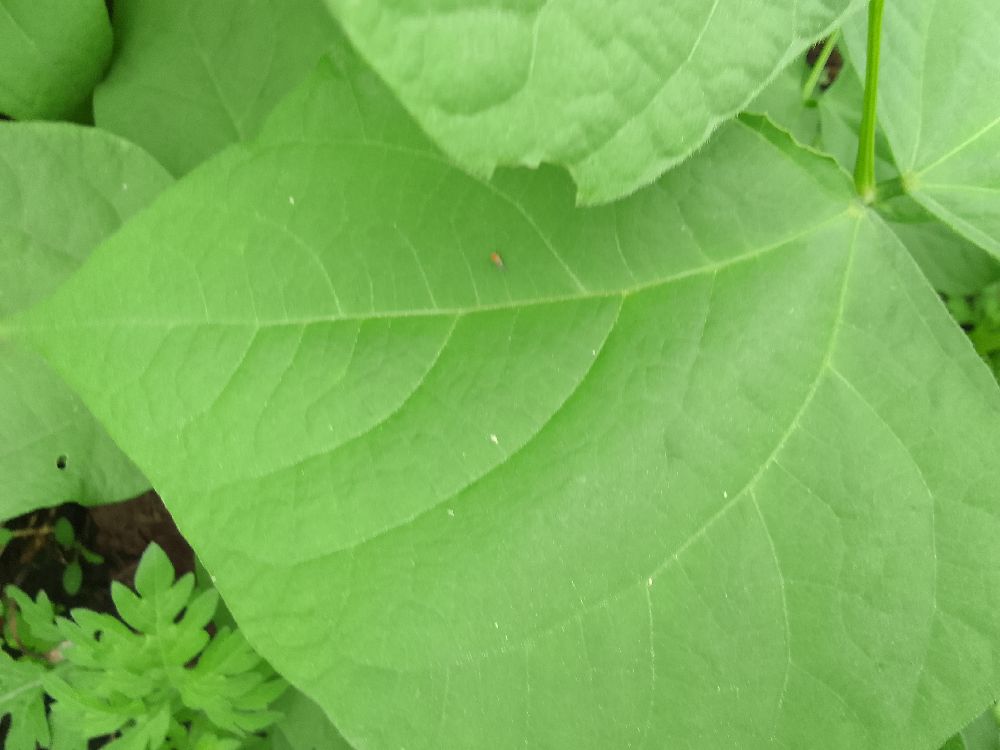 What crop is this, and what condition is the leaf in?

common bean, healthy
